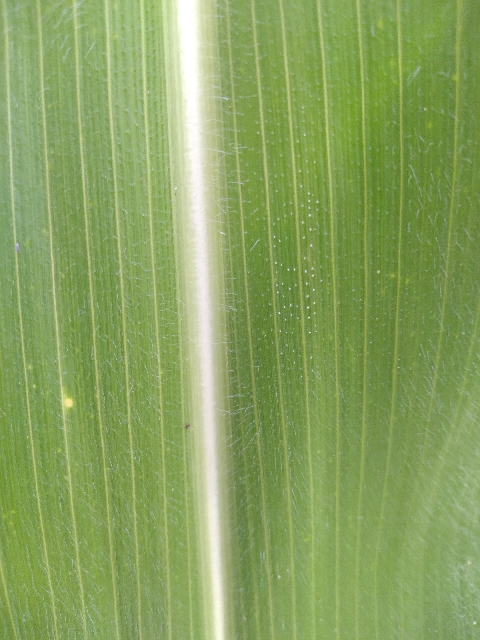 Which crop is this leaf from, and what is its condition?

maize, healthy
